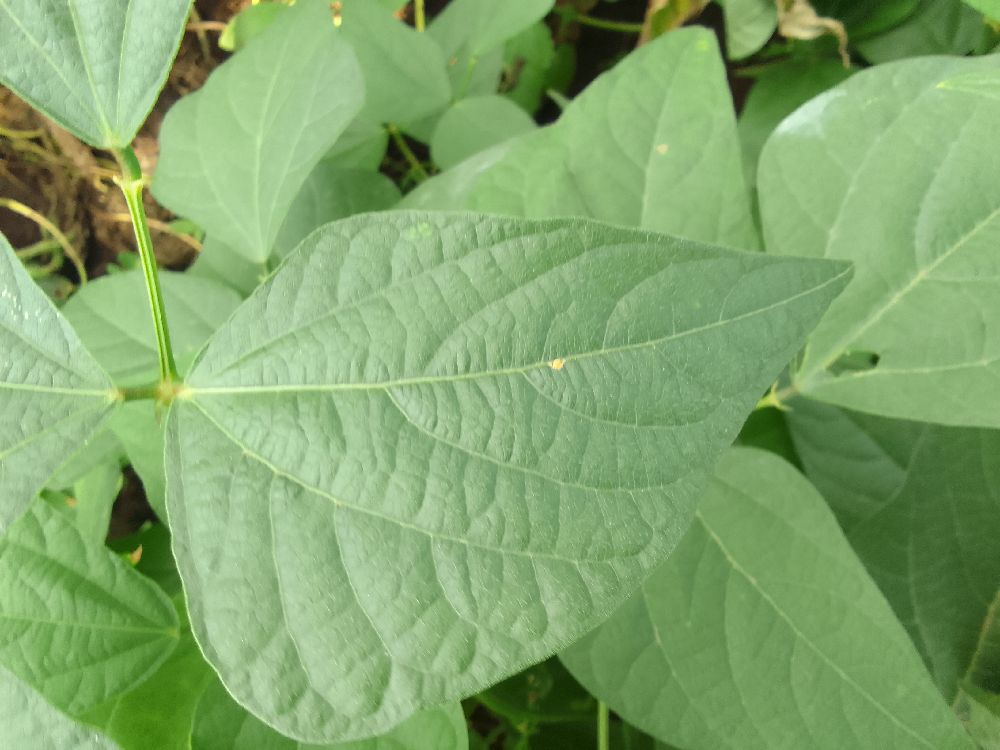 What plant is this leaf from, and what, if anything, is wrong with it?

common bean, healthy
